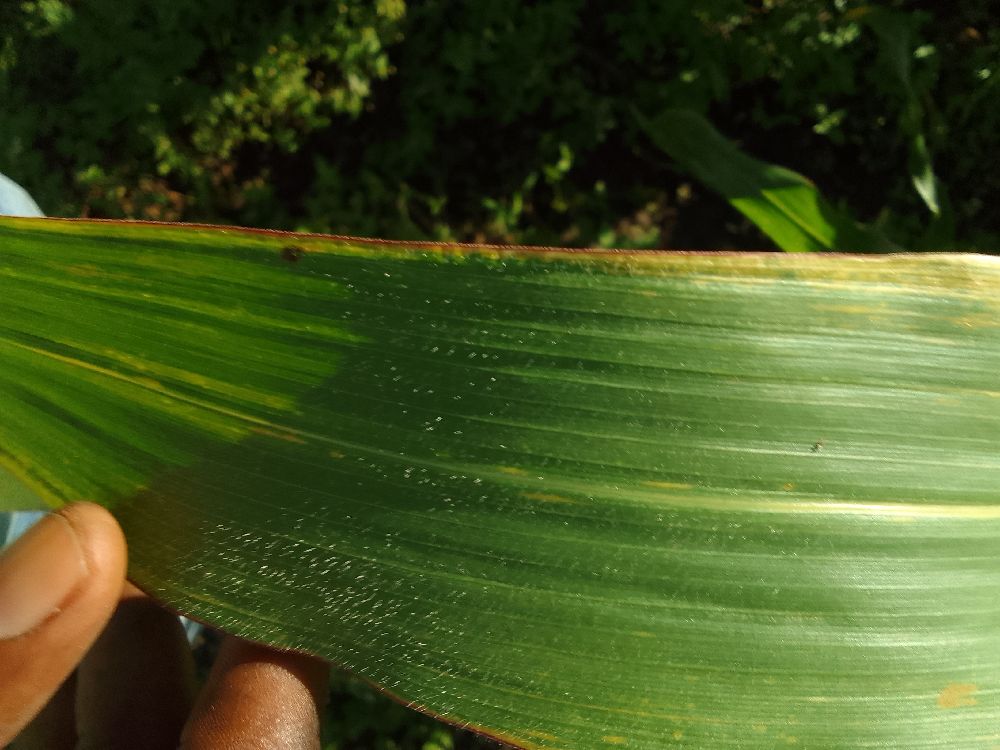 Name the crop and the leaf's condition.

maize, maize lethal necrosis
